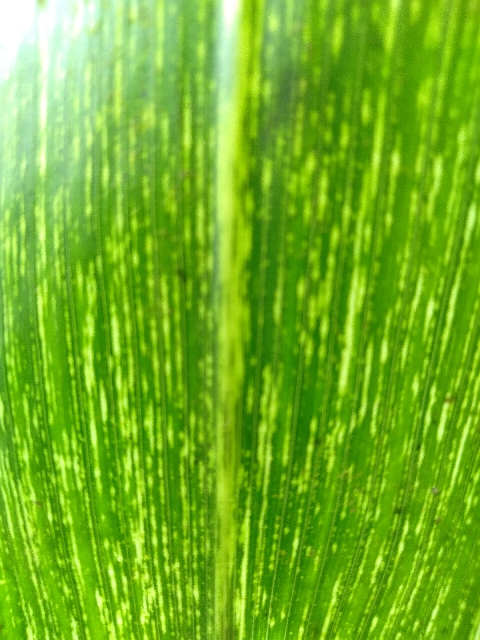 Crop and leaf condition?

maize, maize streak virus
